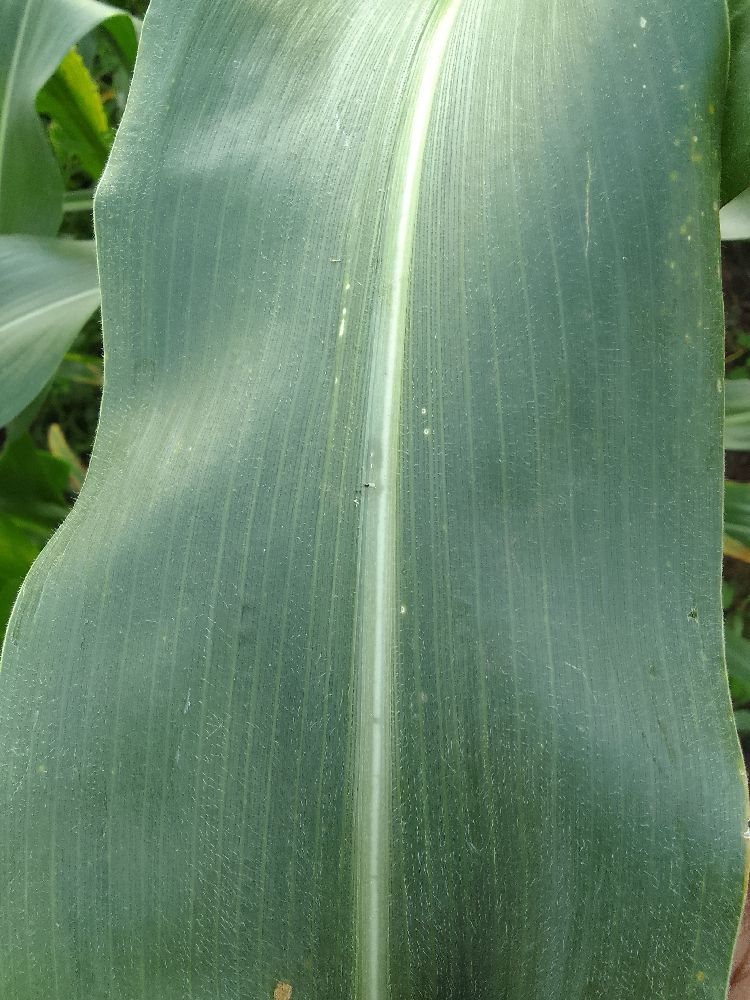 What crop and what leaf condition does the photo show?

maize, healthy
